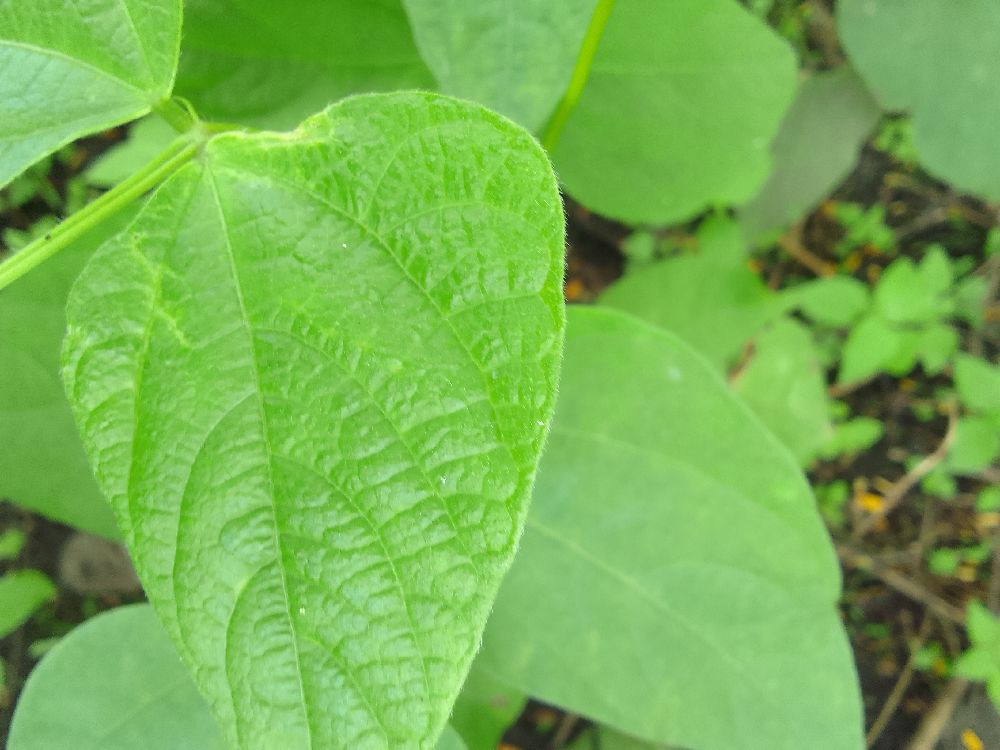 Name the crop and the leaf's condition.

common bean, healthy
